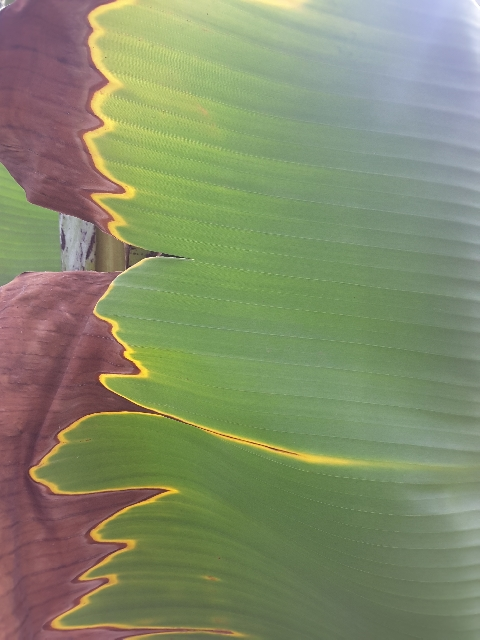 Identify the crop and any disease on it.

banana, fusarium wilt race 1
